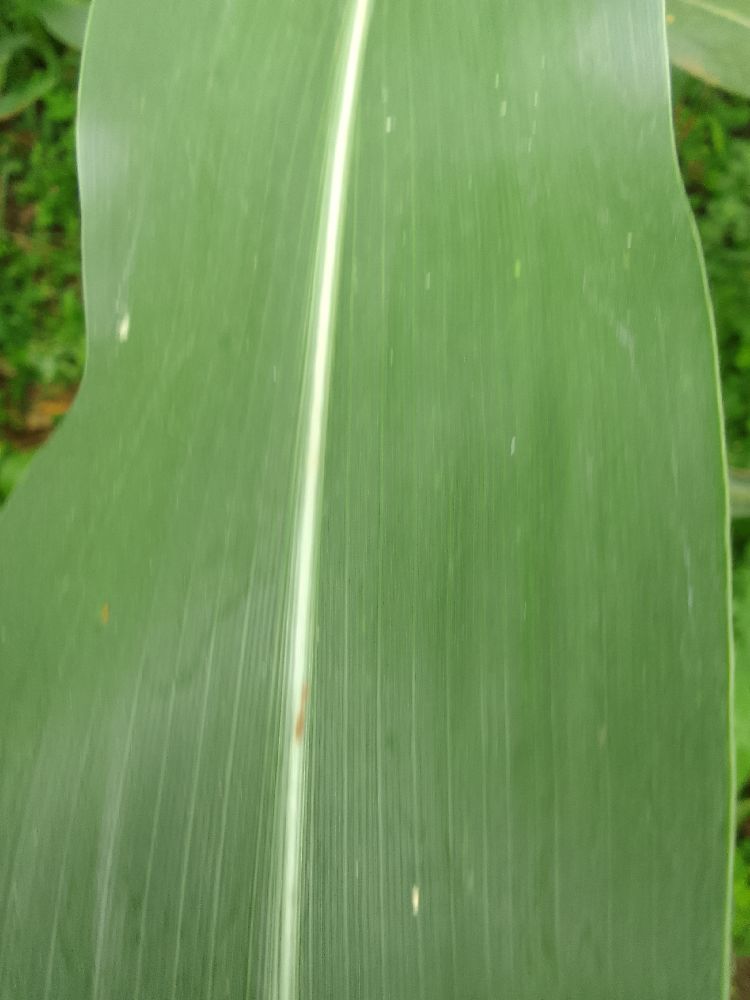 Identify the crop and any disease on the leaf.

maize, healthy
